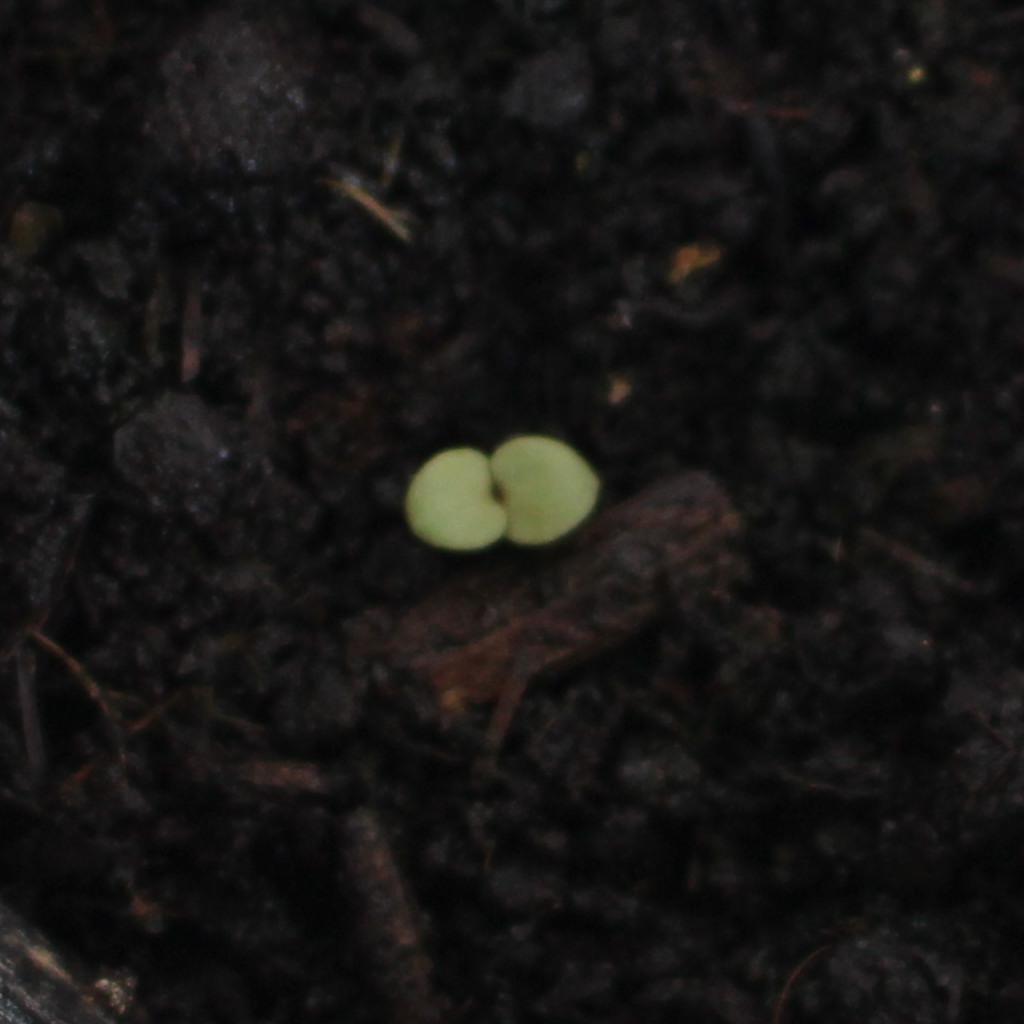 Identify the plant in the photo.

Veronica persica
